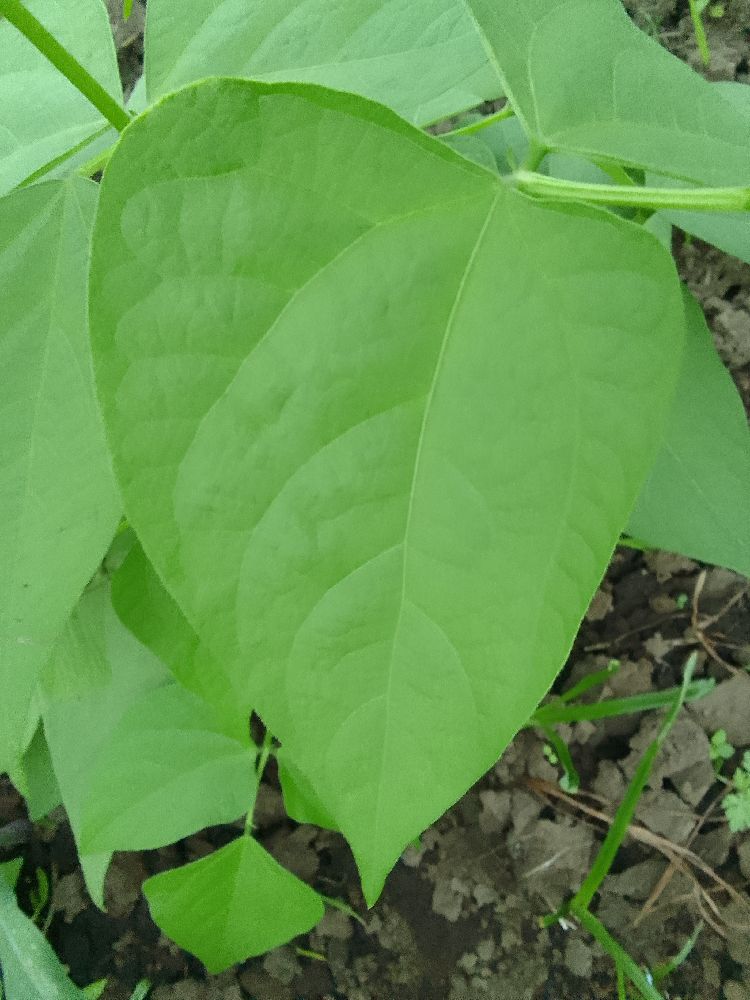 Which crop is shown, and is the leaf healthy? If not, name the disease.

common bean, healthy
